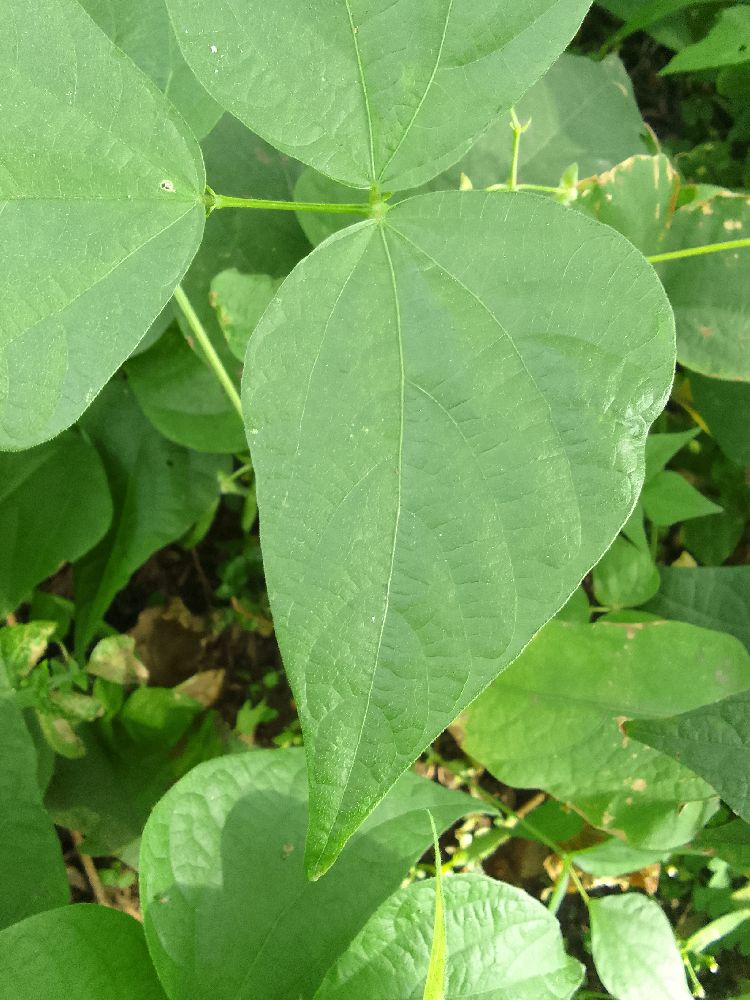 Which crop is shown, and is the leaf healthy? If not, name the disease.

common bean, healthy
